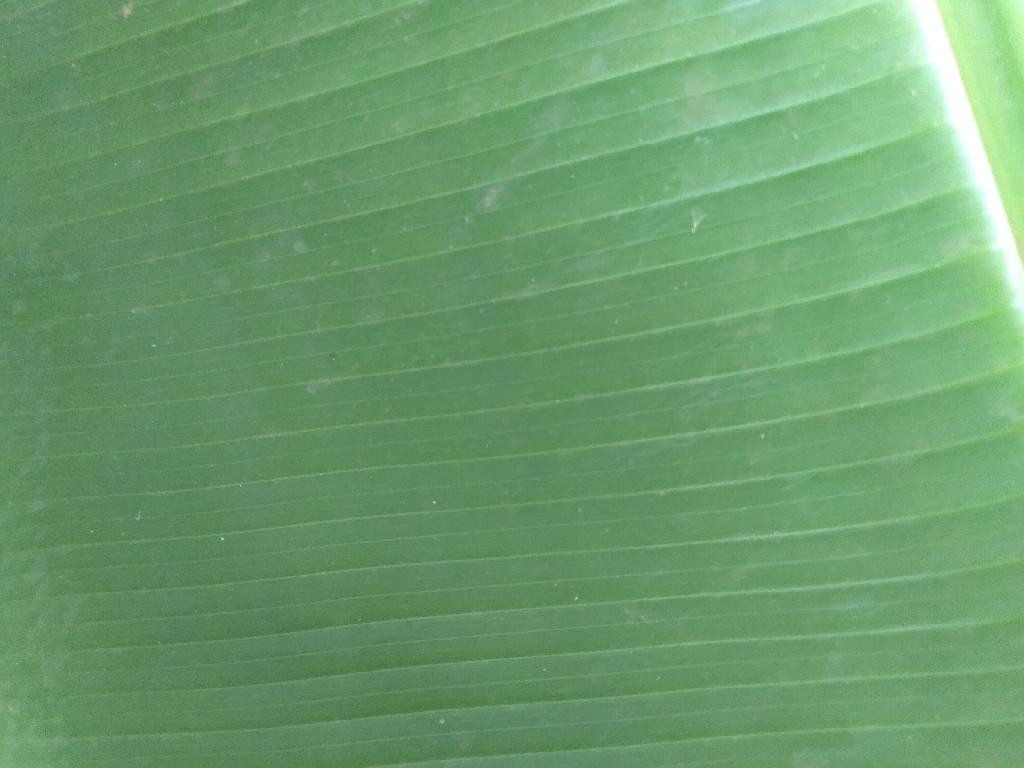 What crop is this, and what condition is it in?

banana, healthy
